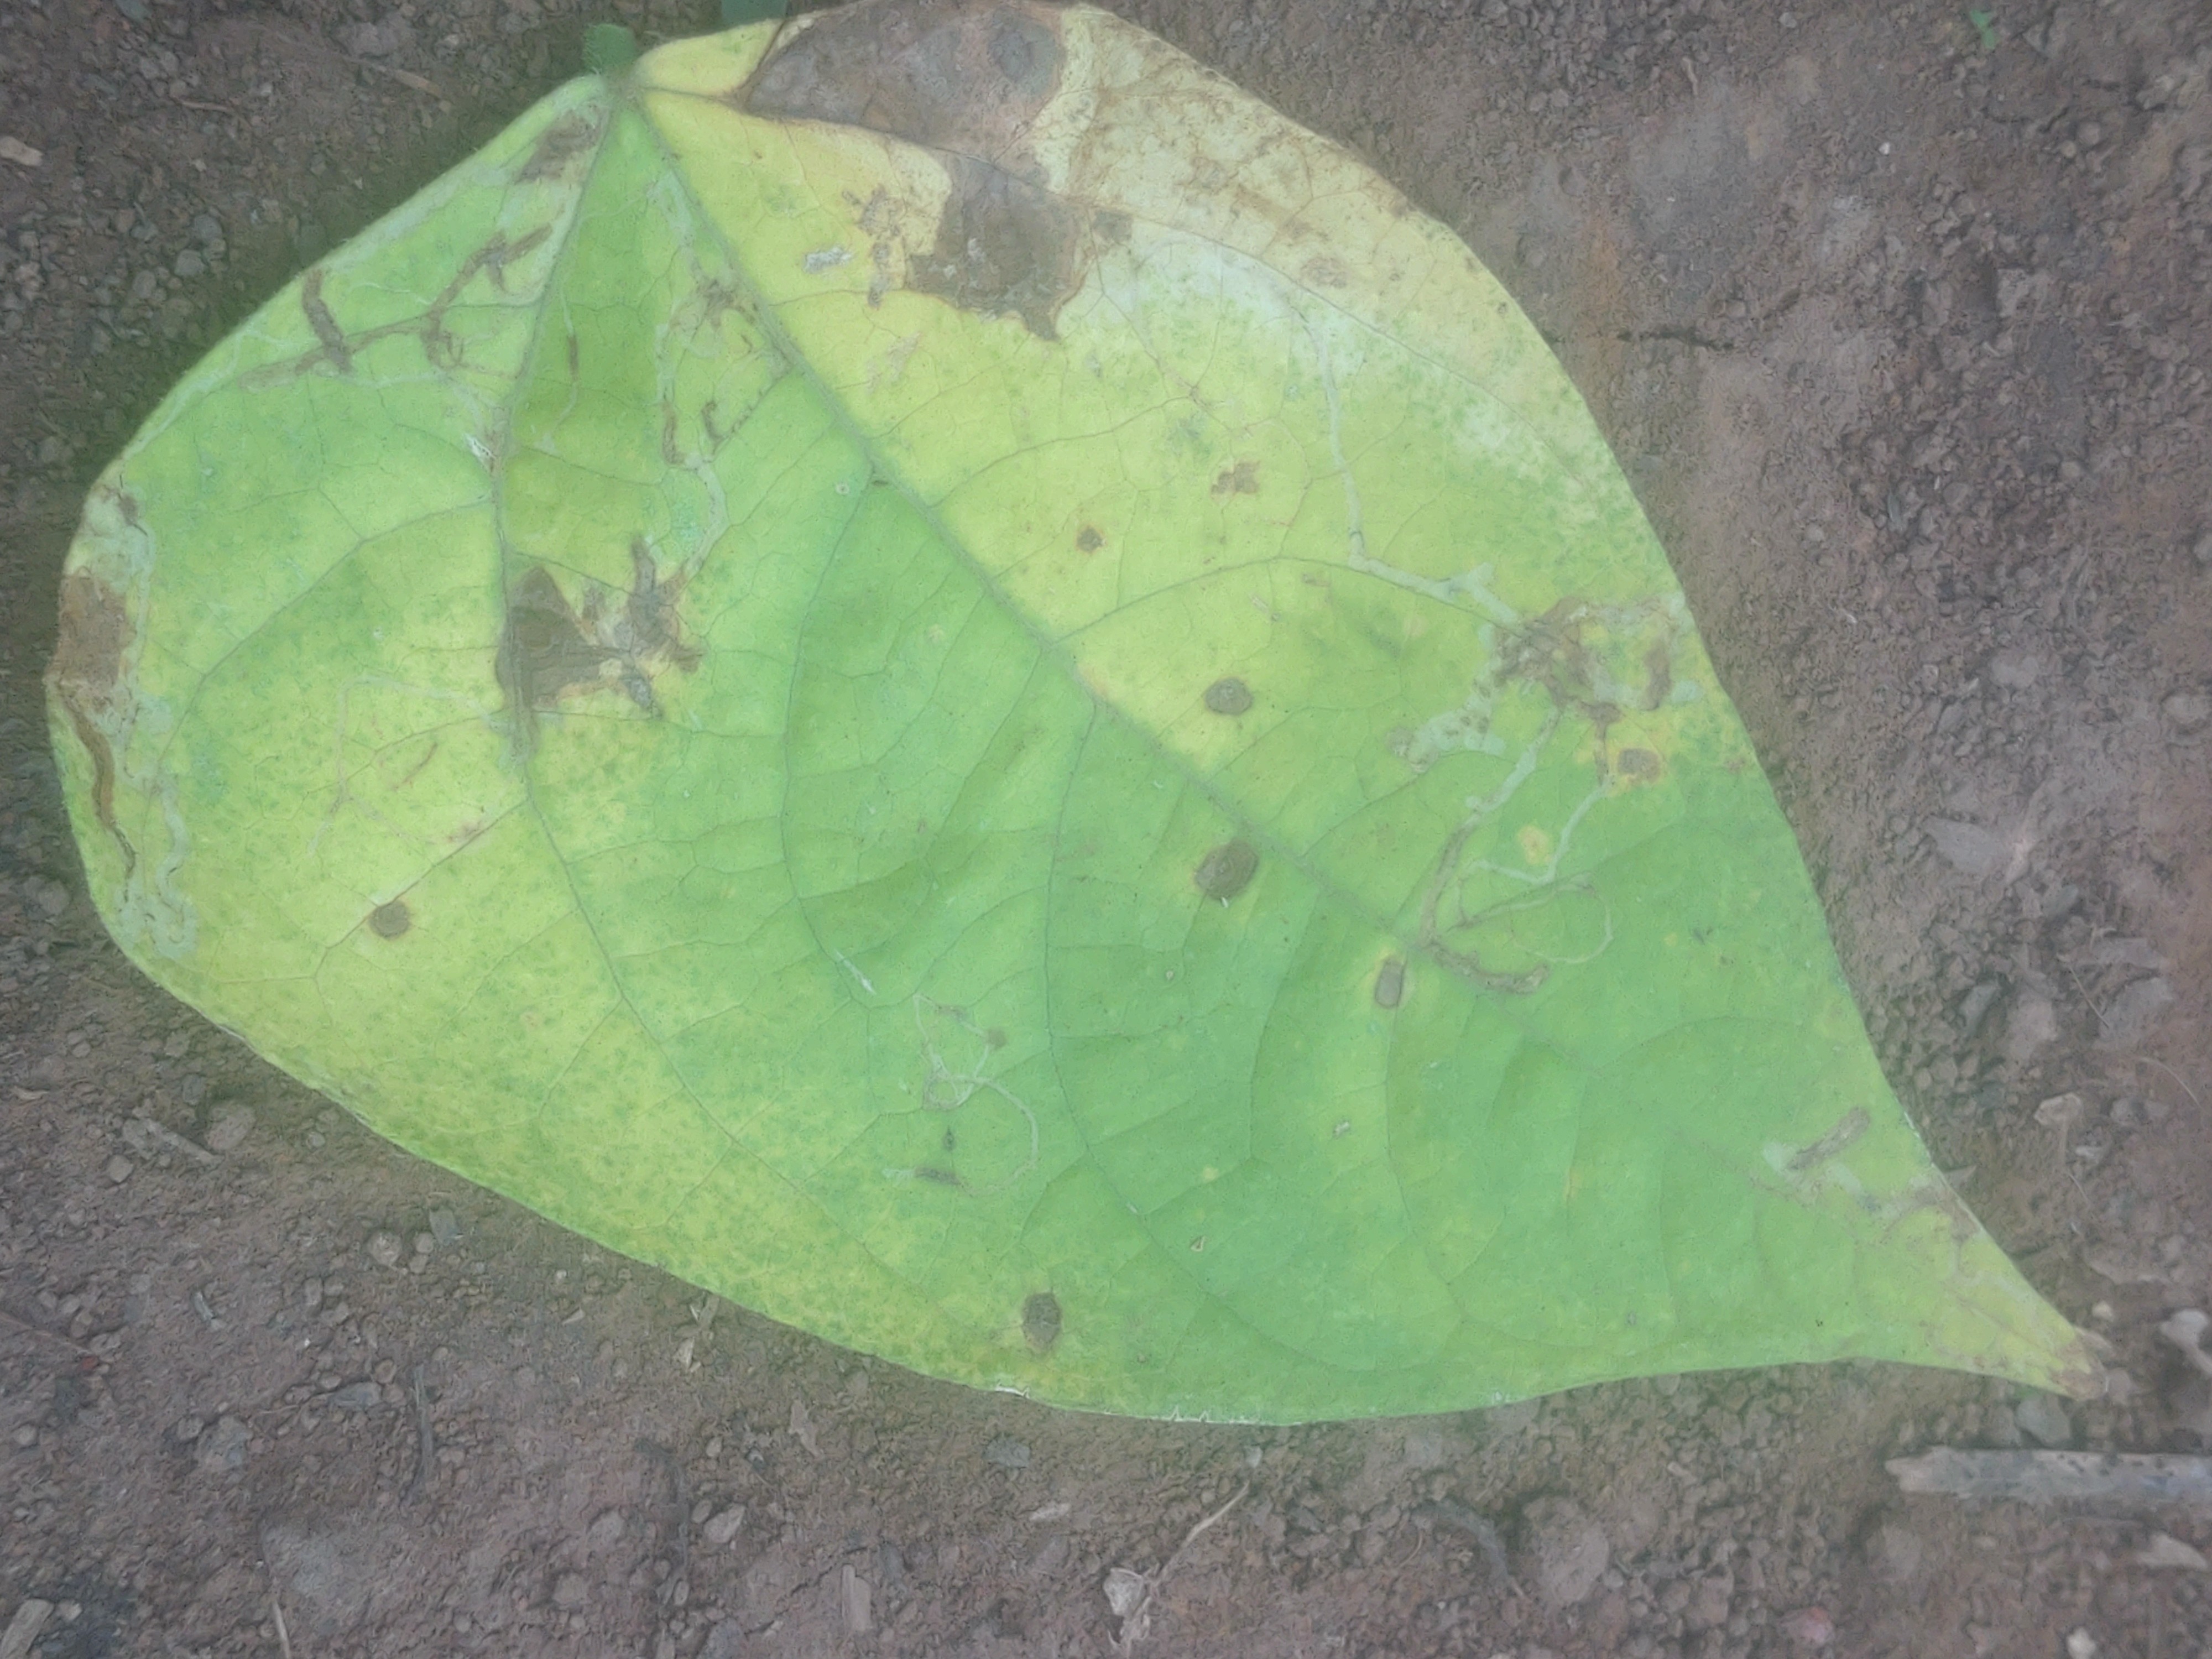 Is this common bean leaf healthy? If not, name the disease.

anthracnose
